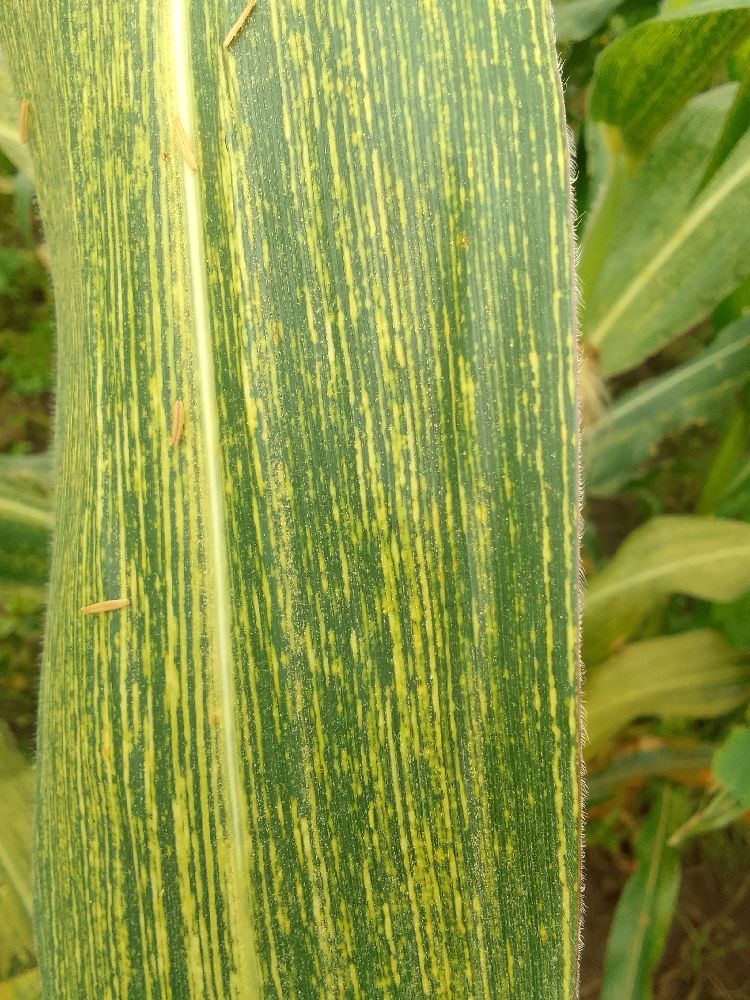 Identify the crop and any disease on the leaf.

maize, maize streak virus
